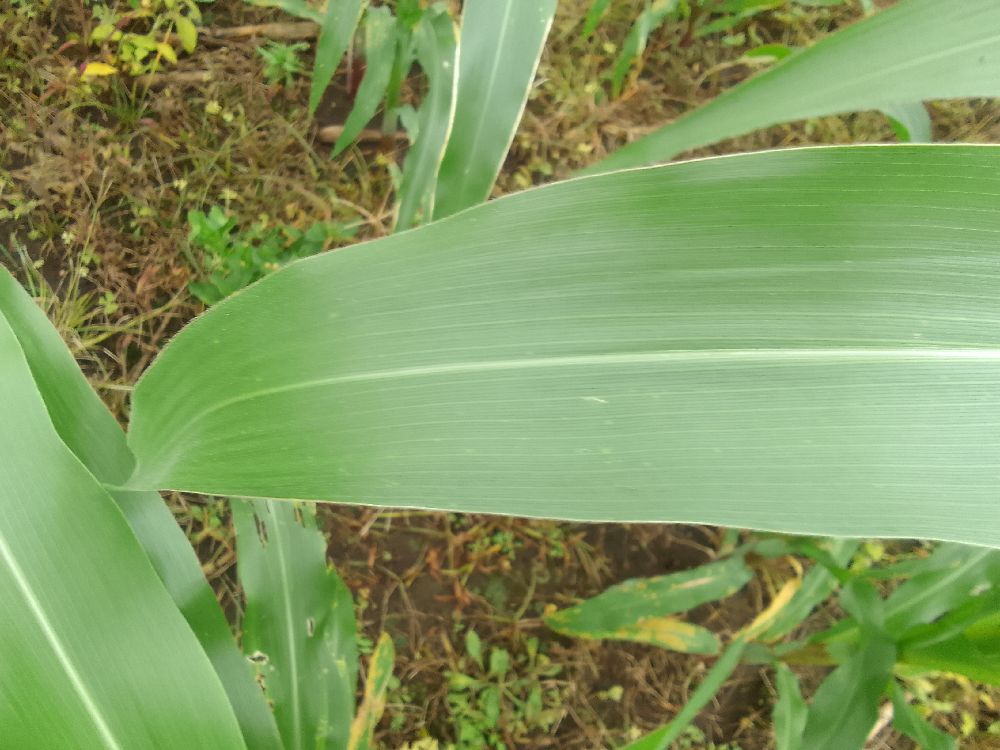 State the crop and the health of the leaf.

maize, healthy
